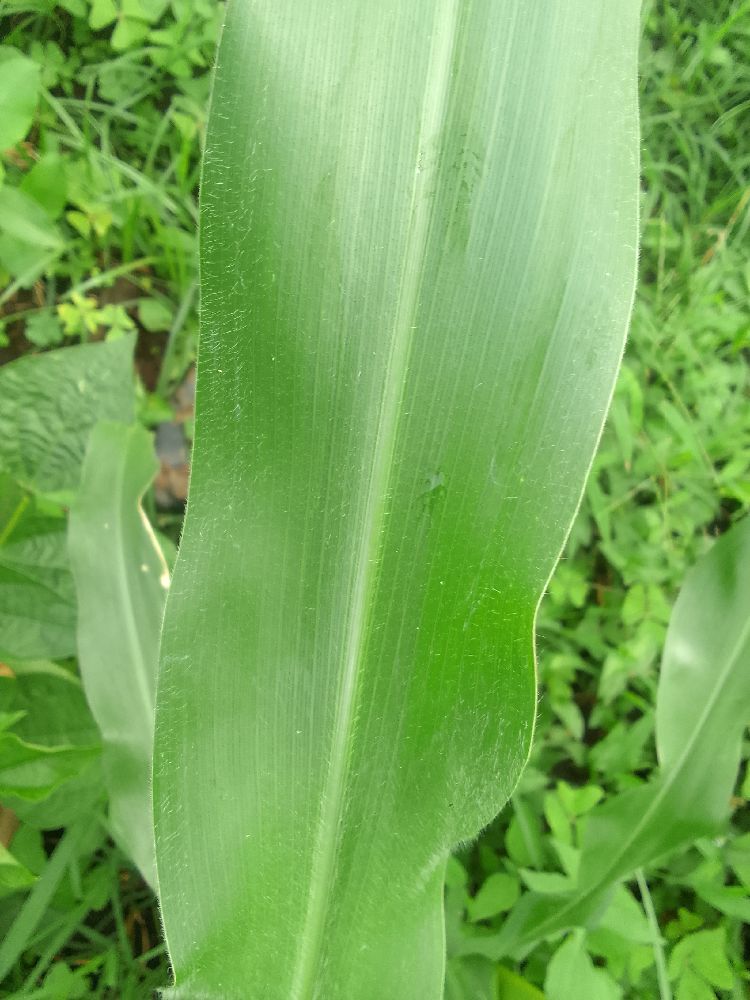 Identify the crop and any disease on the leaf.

maize, healthy
